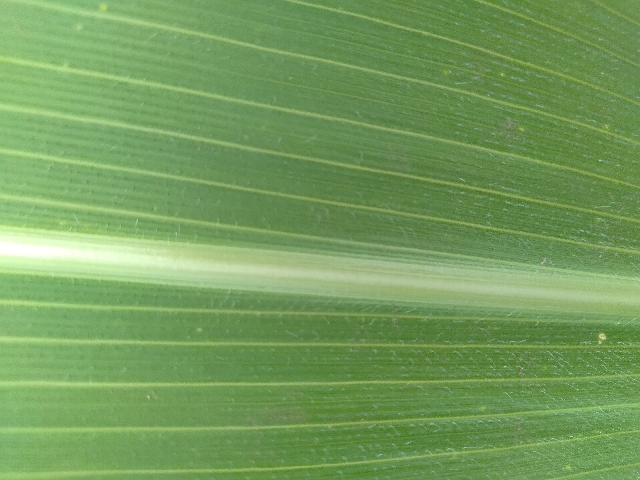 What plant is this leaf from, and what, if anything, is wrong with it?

maize, healthy
